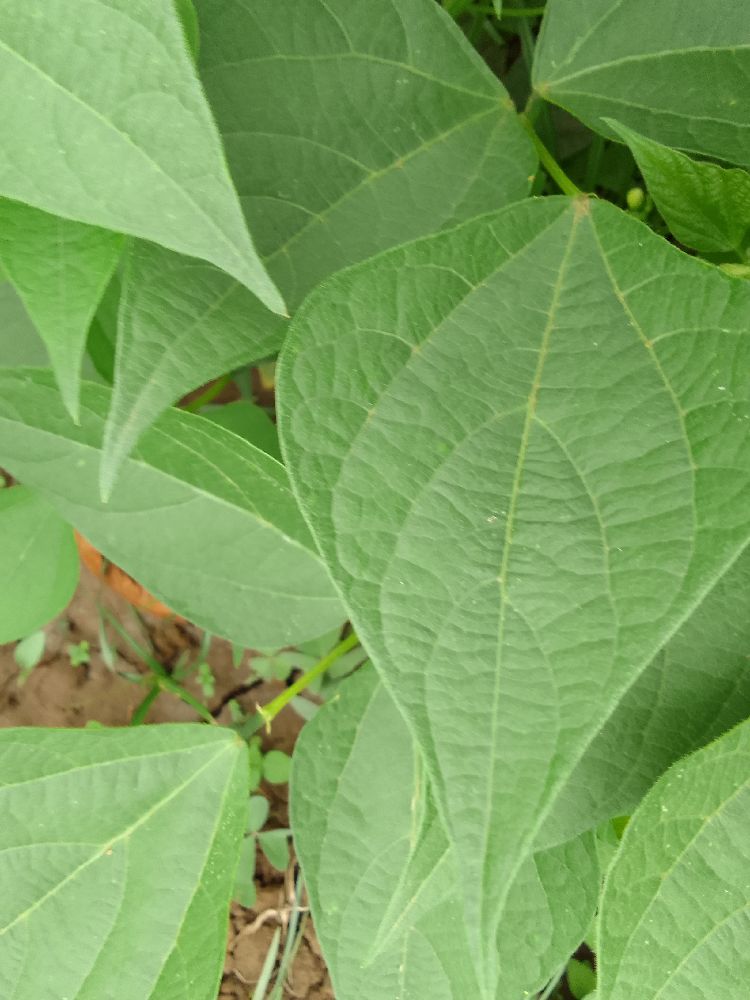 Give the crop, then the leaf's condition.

common bean, healthy
